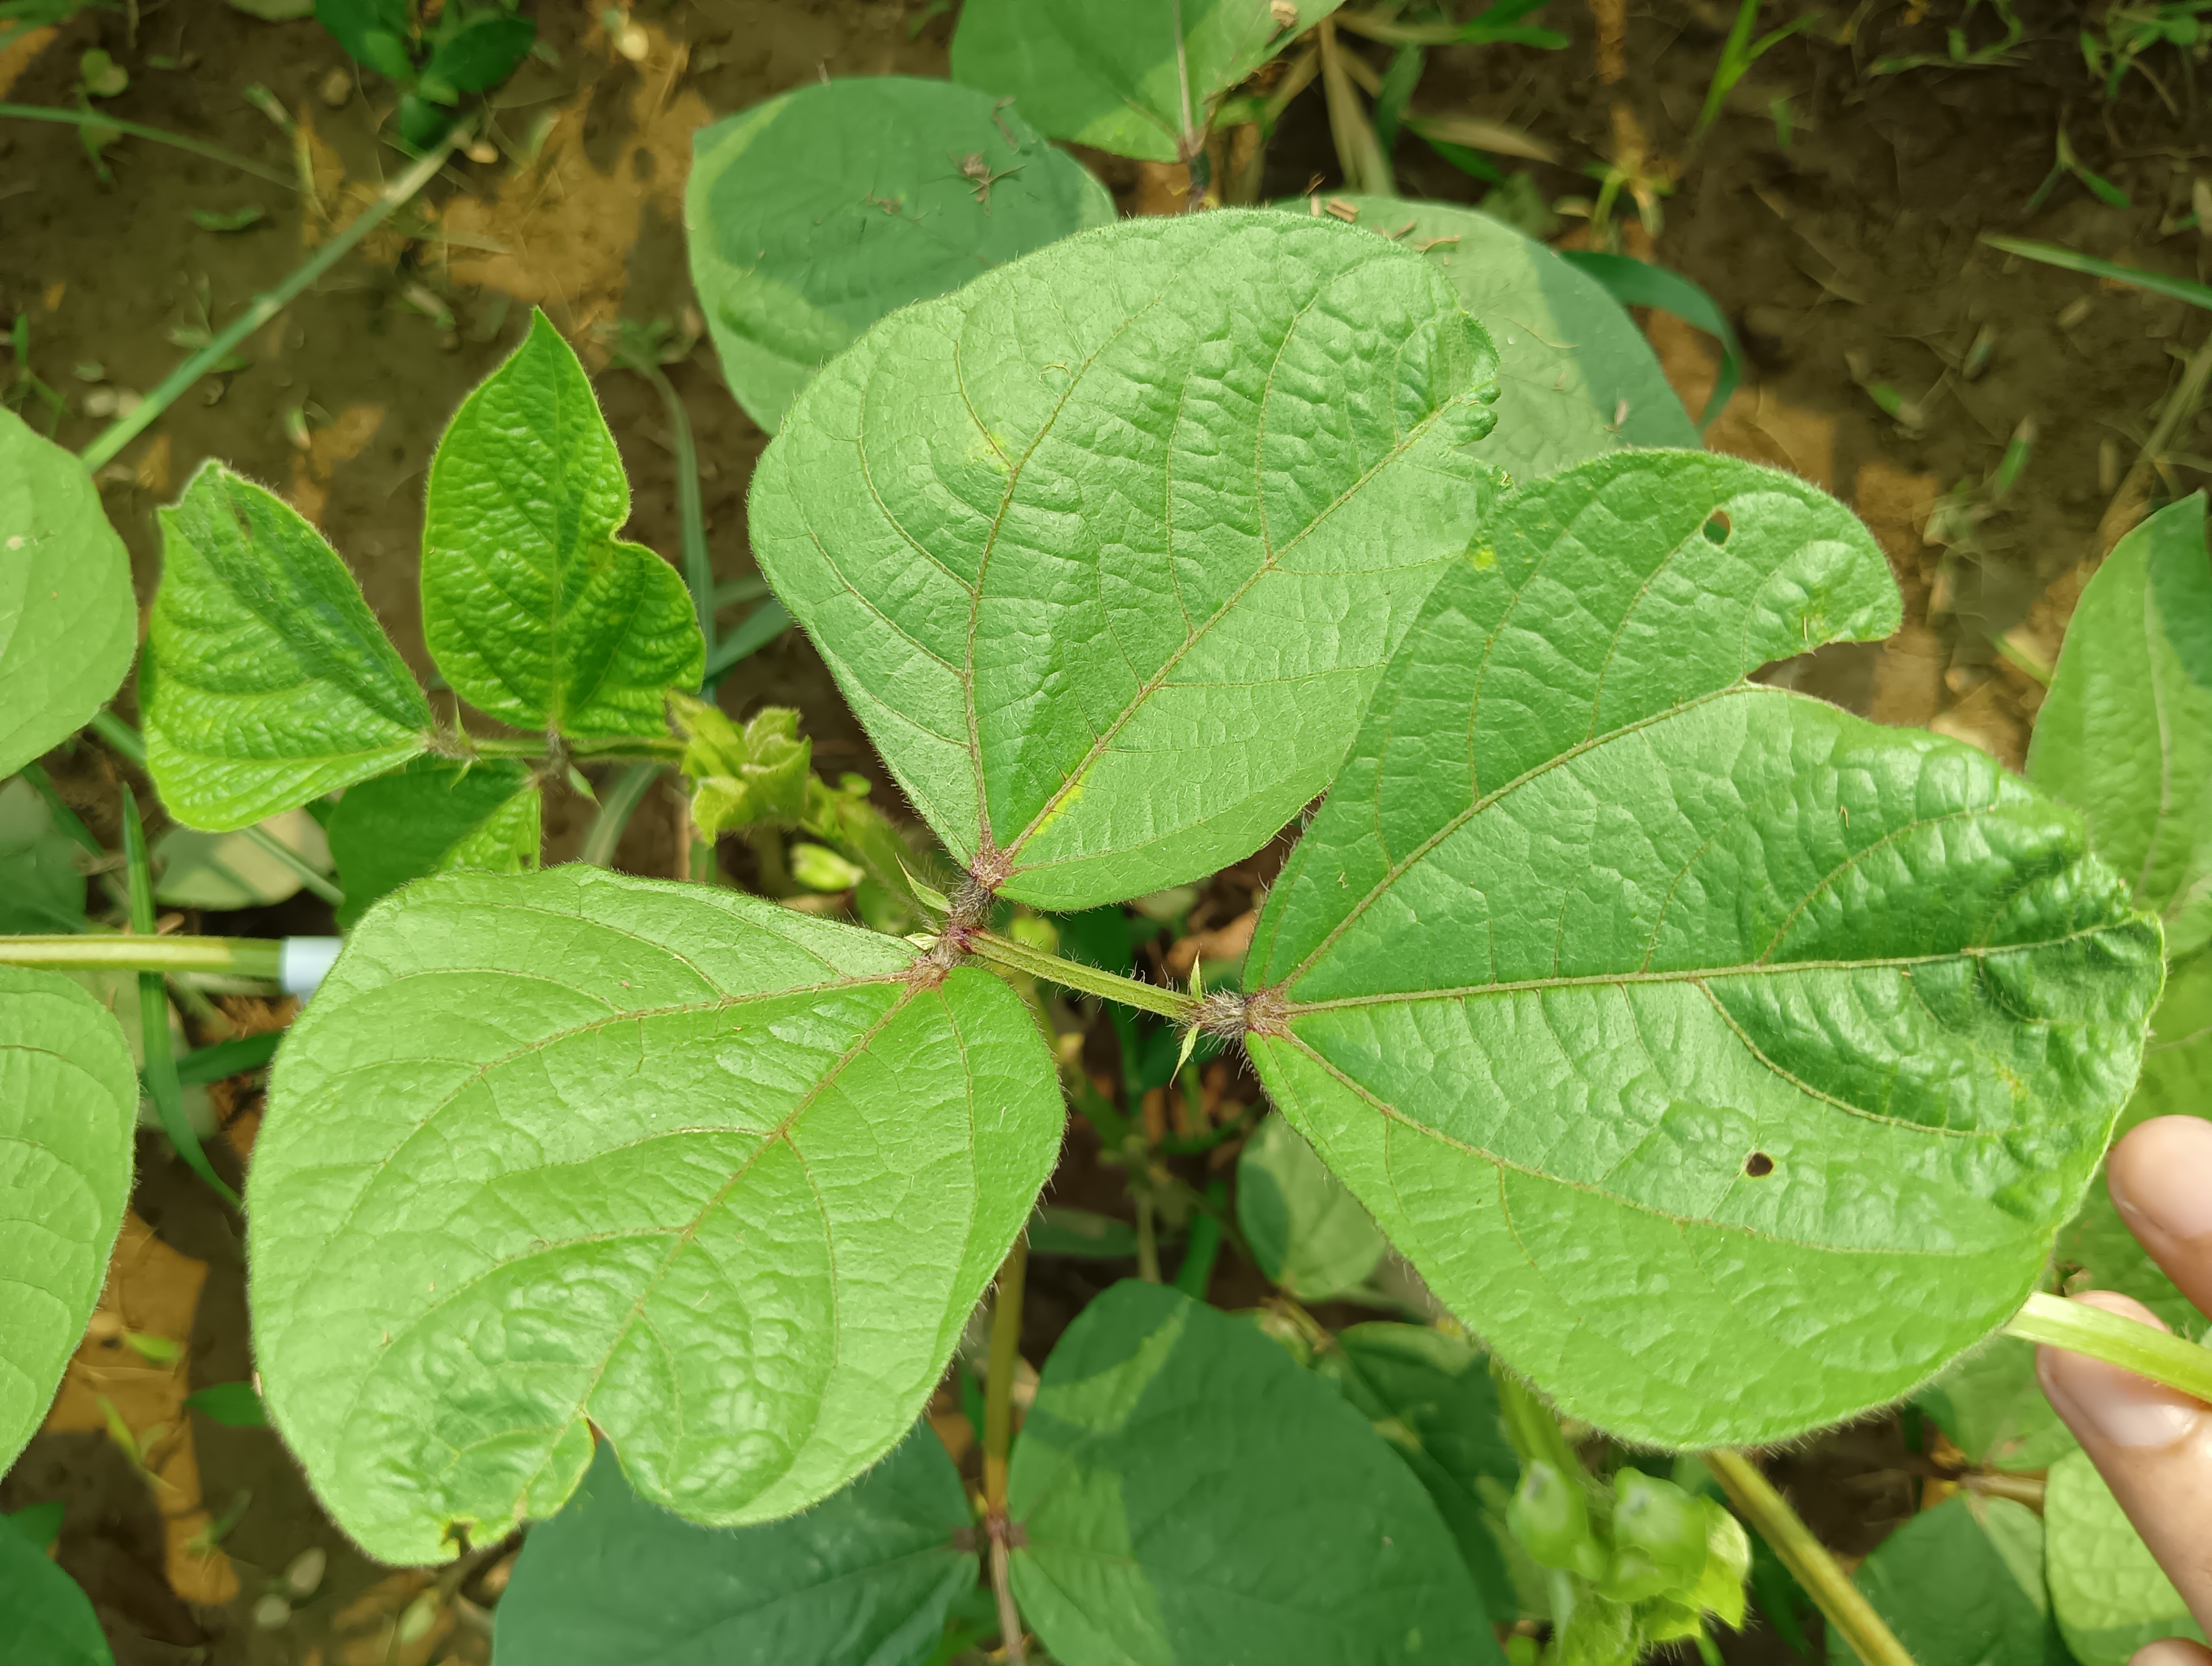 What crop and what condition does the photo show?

mungbean, healthy
